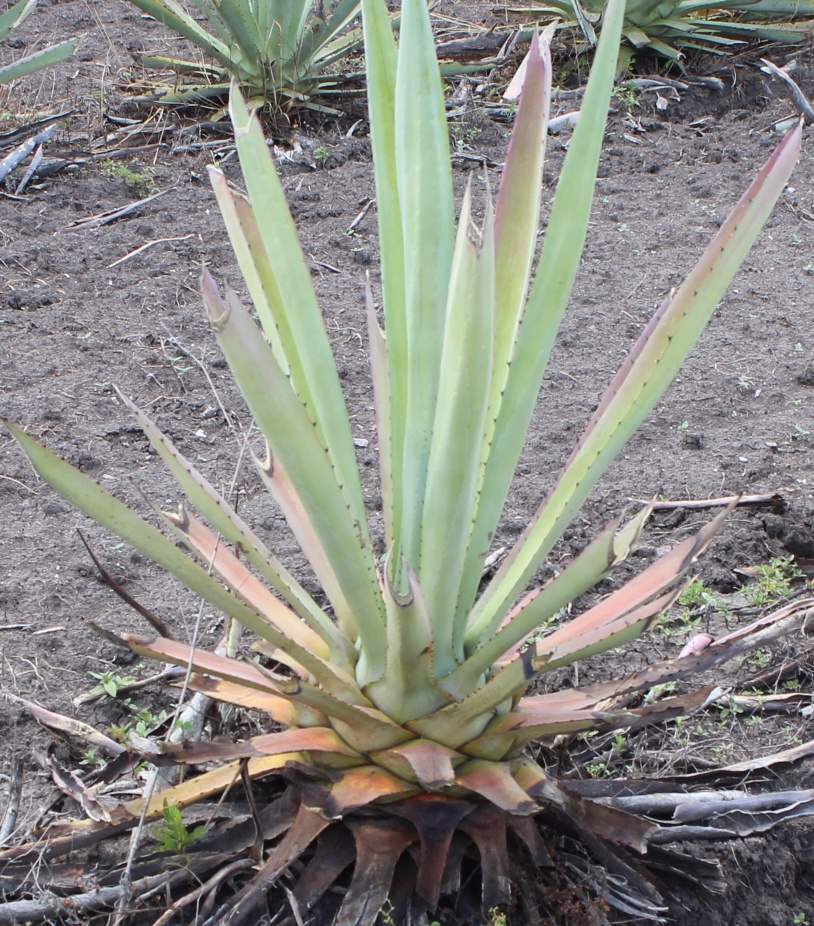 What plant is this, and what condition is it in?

agave, sick
